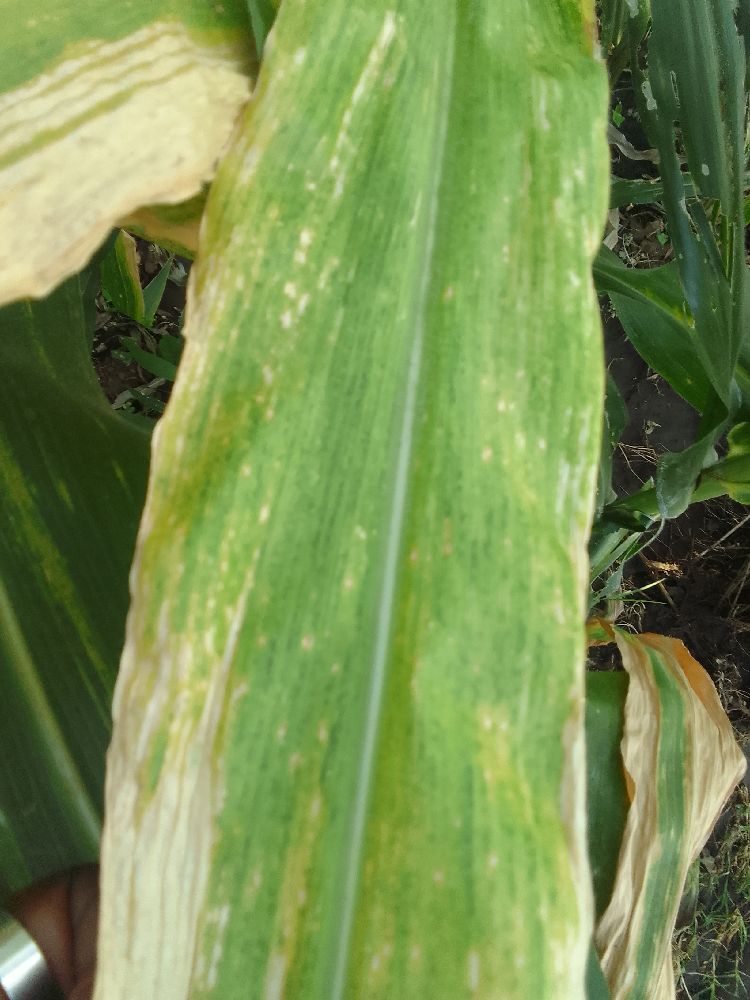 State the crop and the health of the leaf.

maize, maize lethal necrosis
